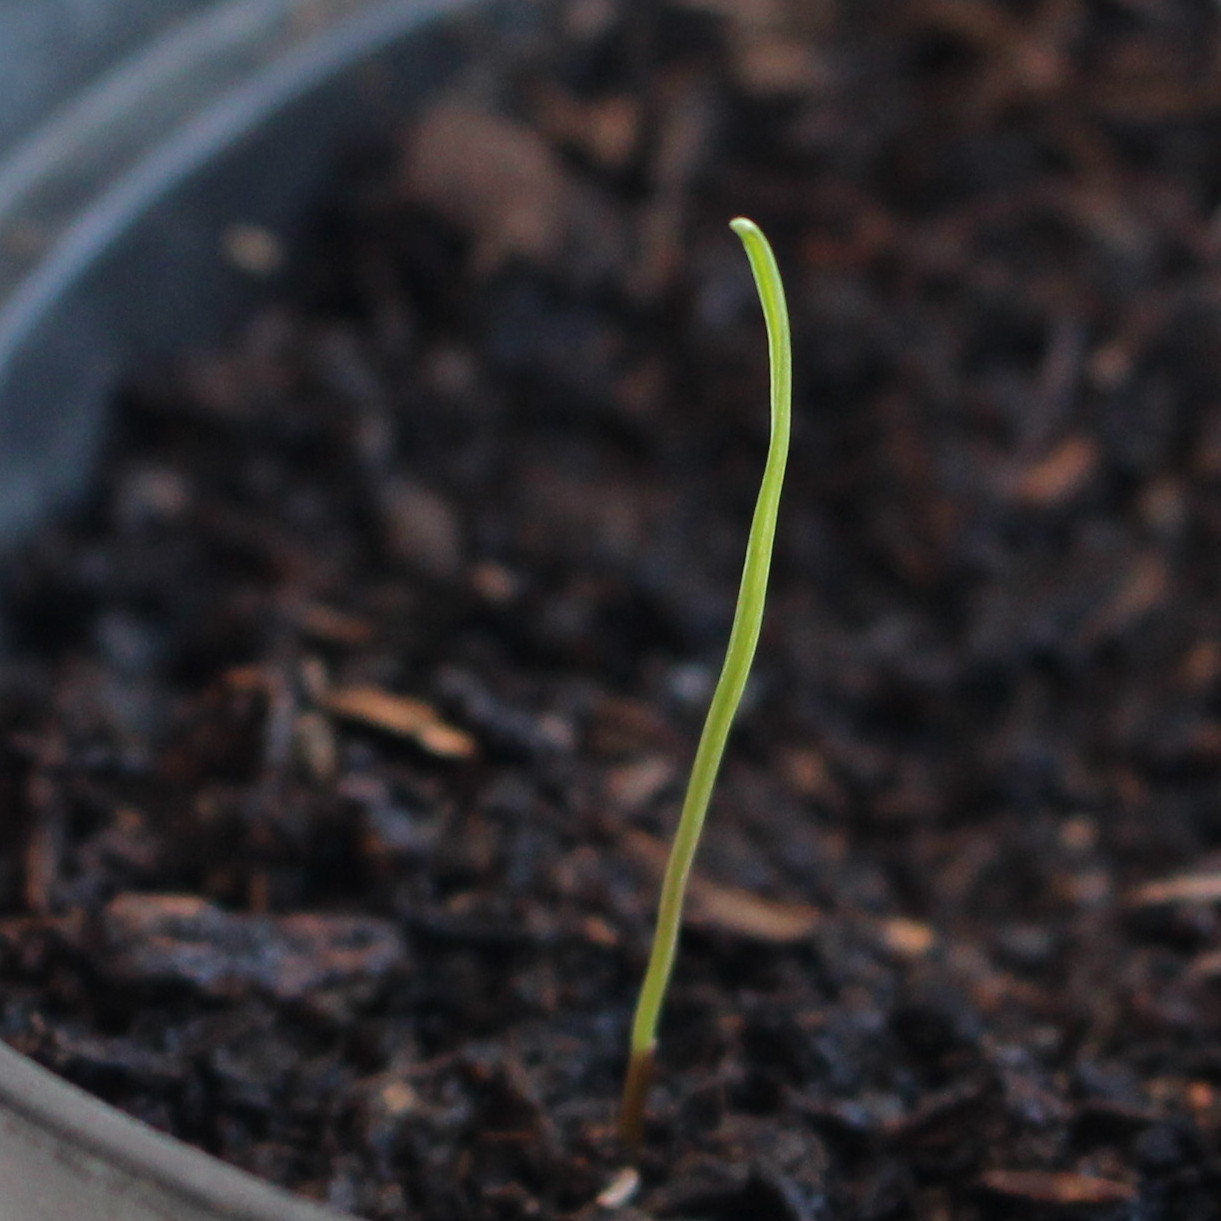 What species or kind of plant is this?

Lolium multiflorum
